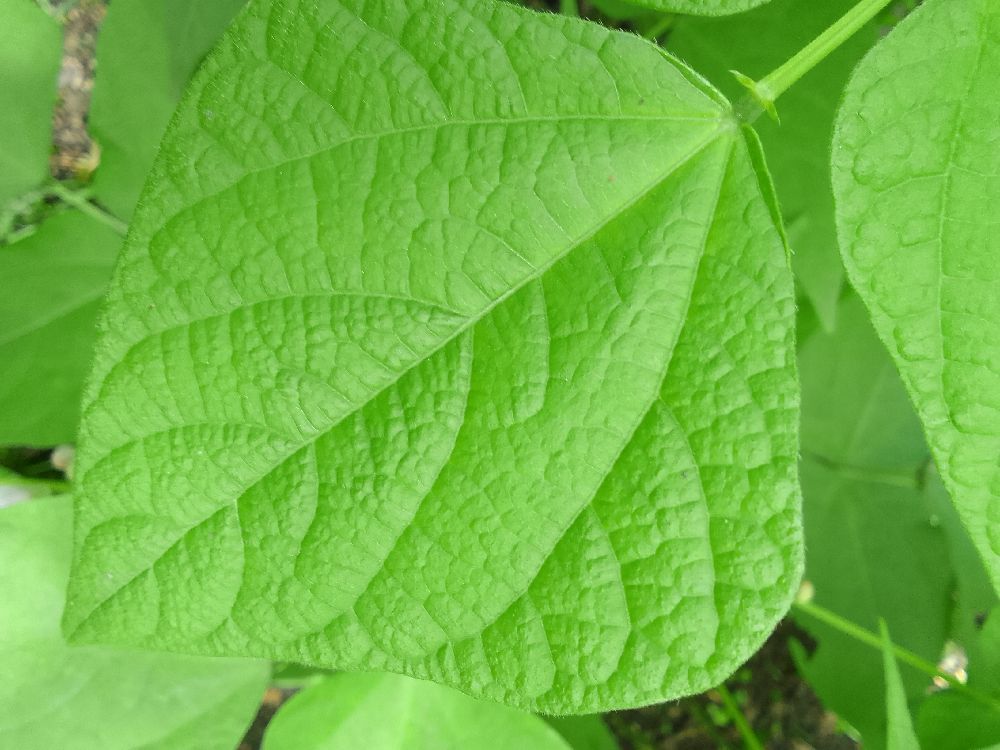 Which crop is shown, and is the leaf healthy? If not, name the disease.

common bean, healthy
